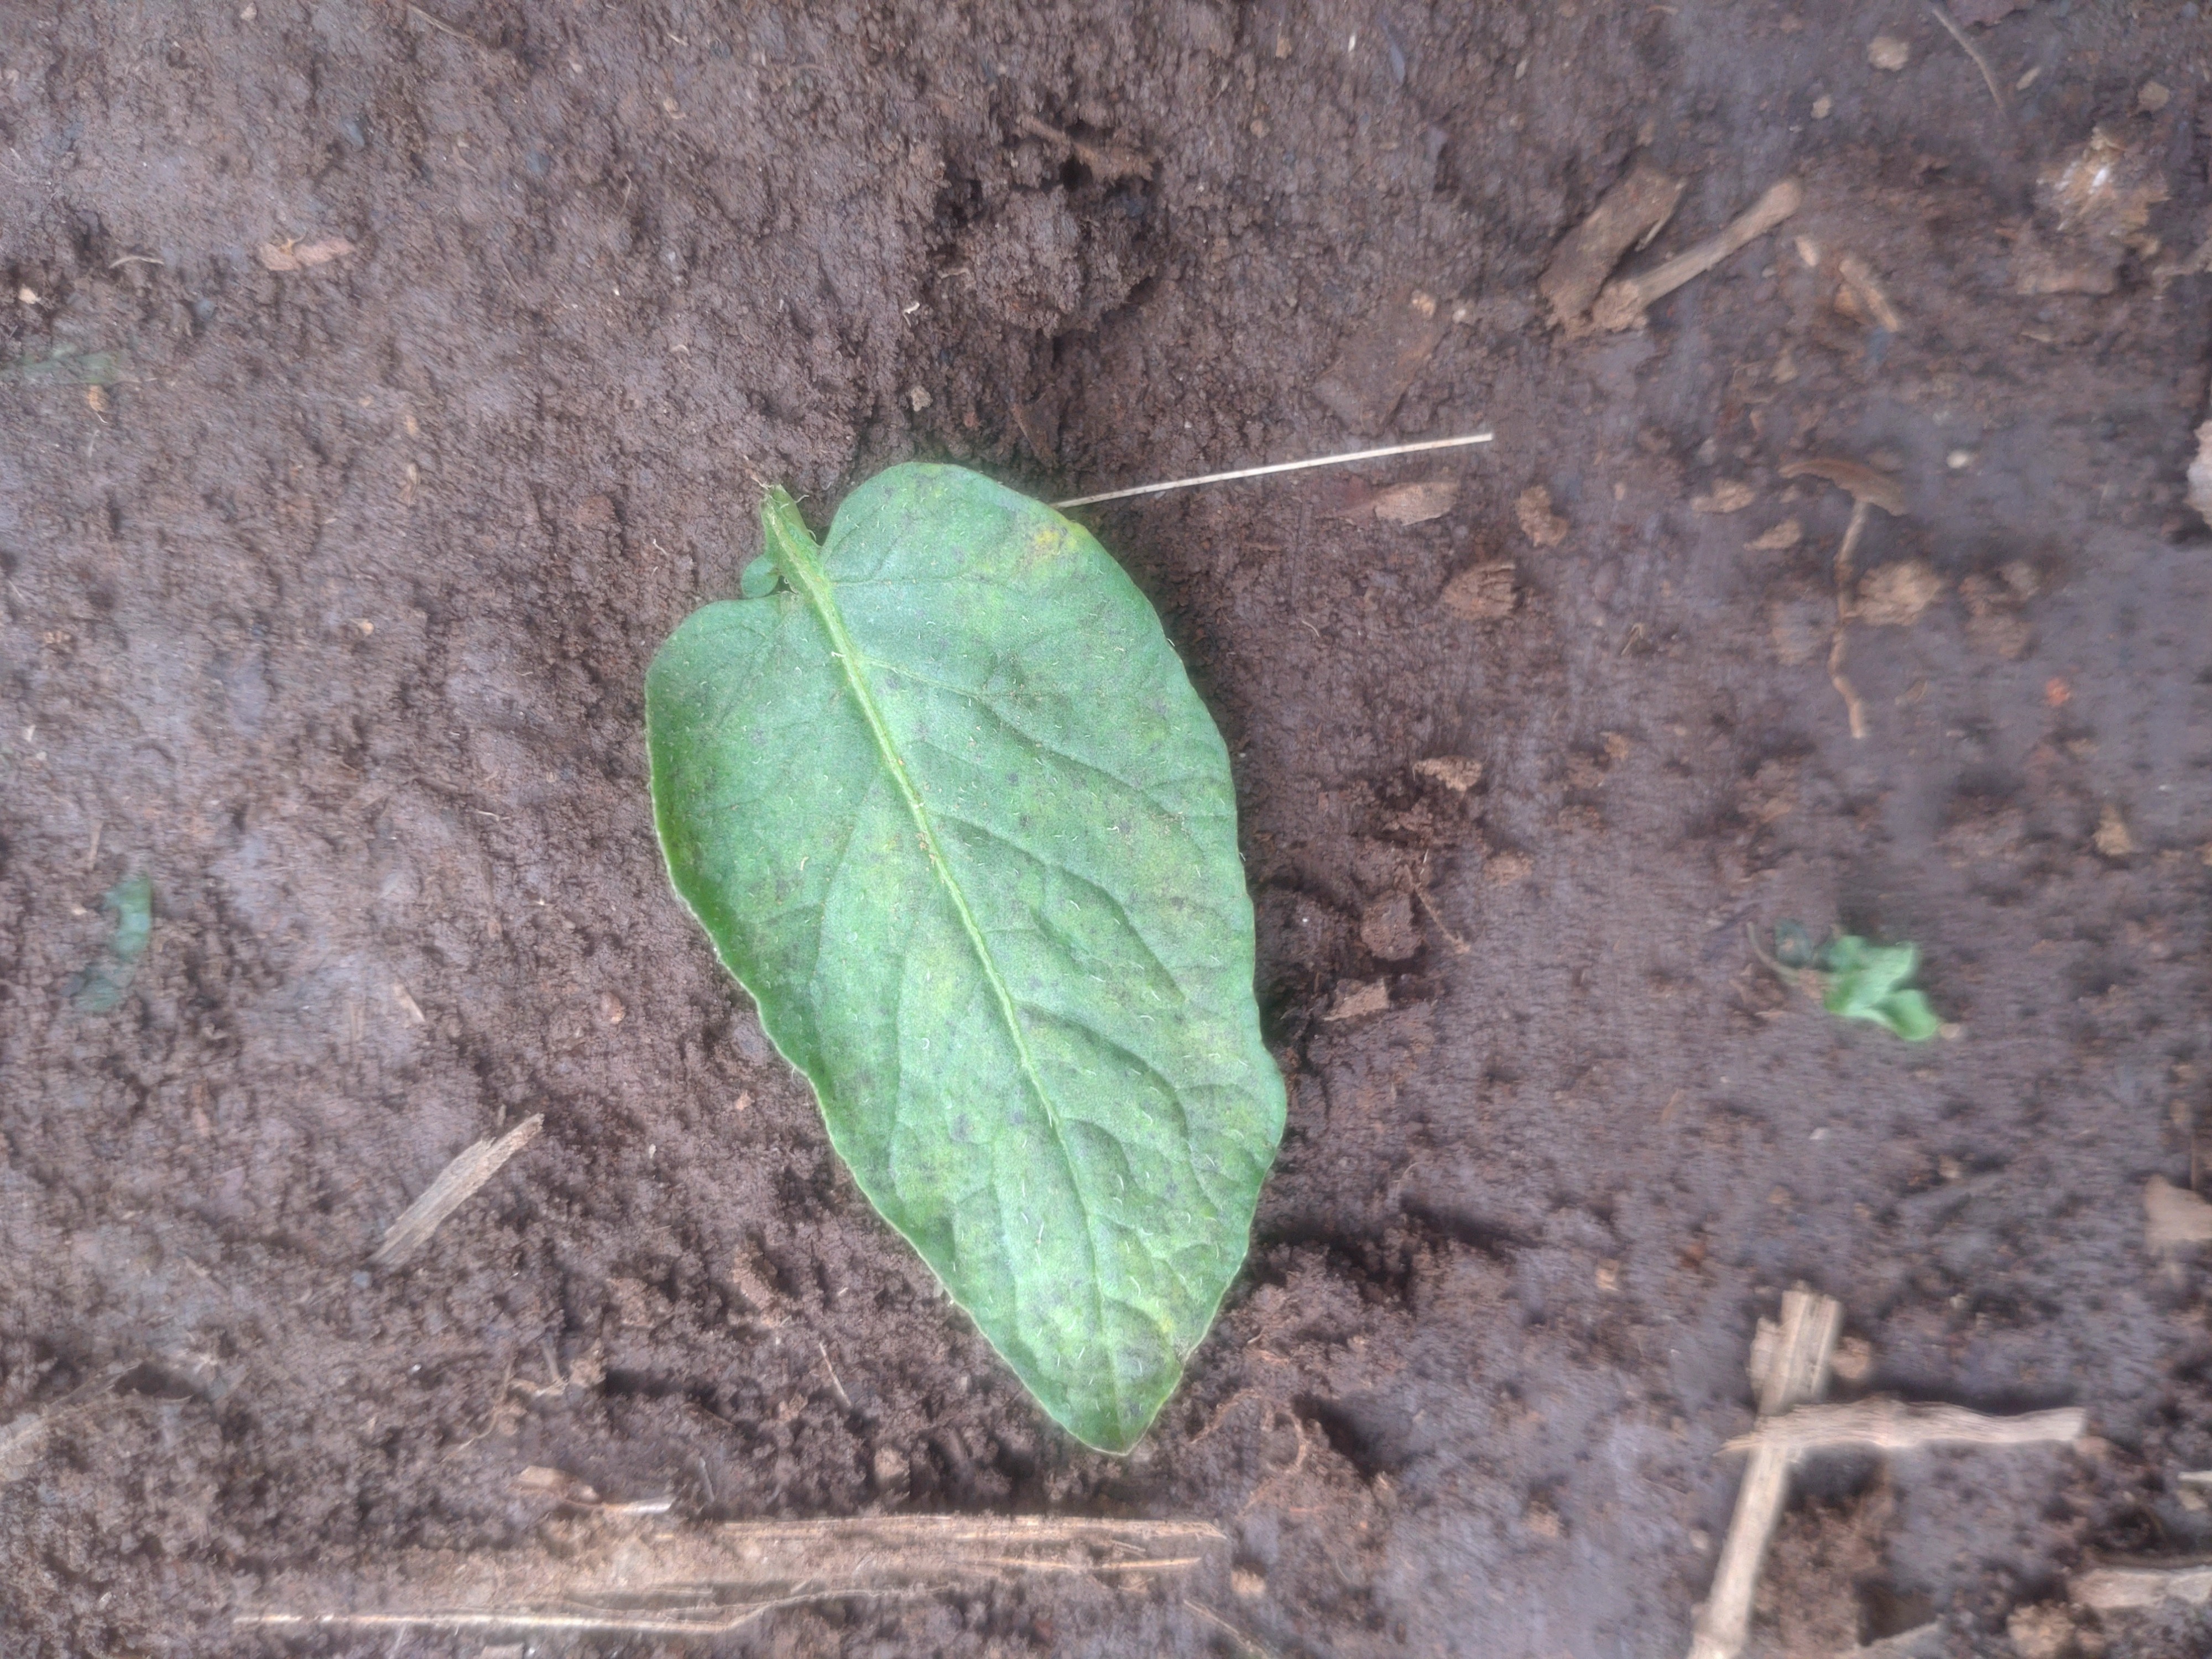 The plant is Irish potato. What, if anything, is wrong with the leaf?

late blight
